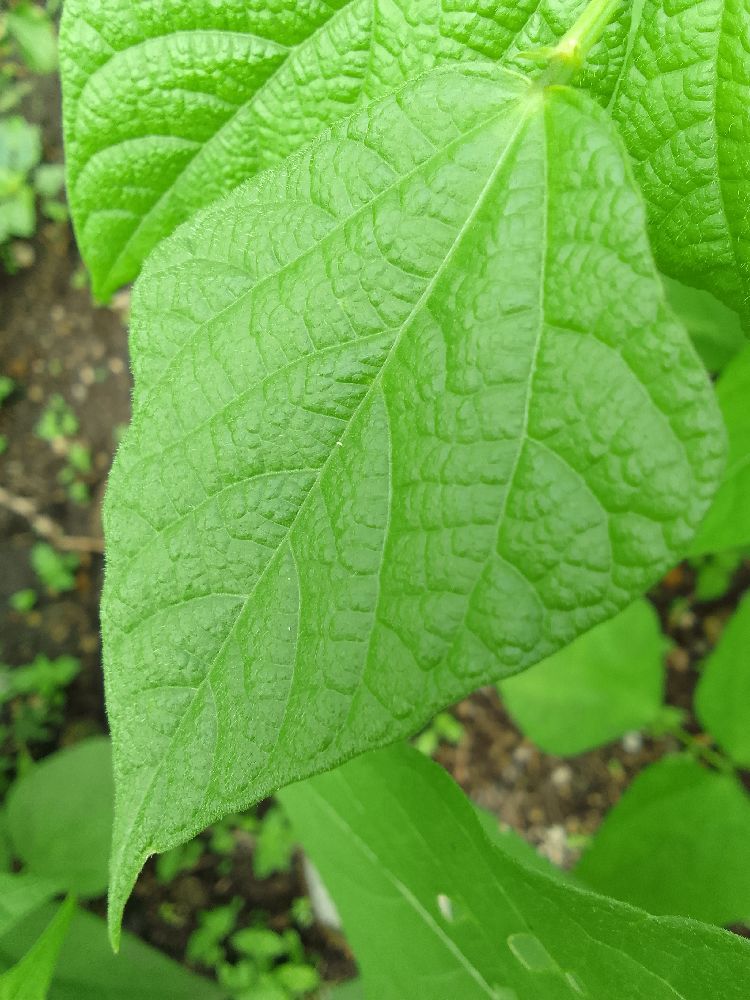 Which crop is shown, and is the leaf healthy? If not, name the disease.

common bean, healthy
